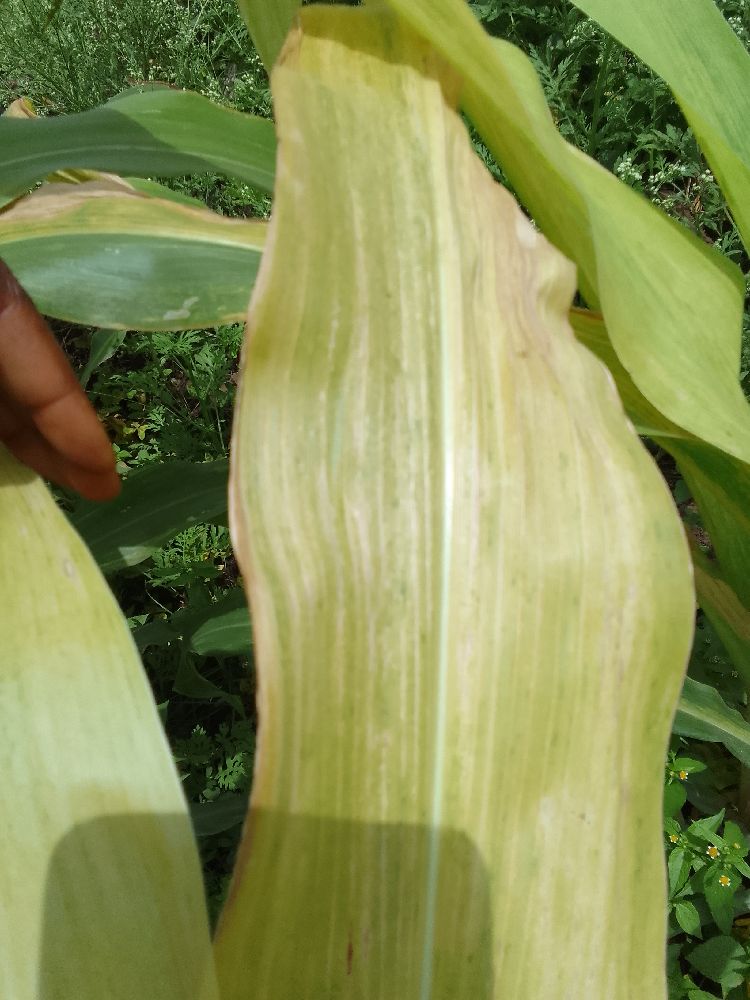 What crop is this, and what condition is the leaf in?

maize, maize lethal necrosis
